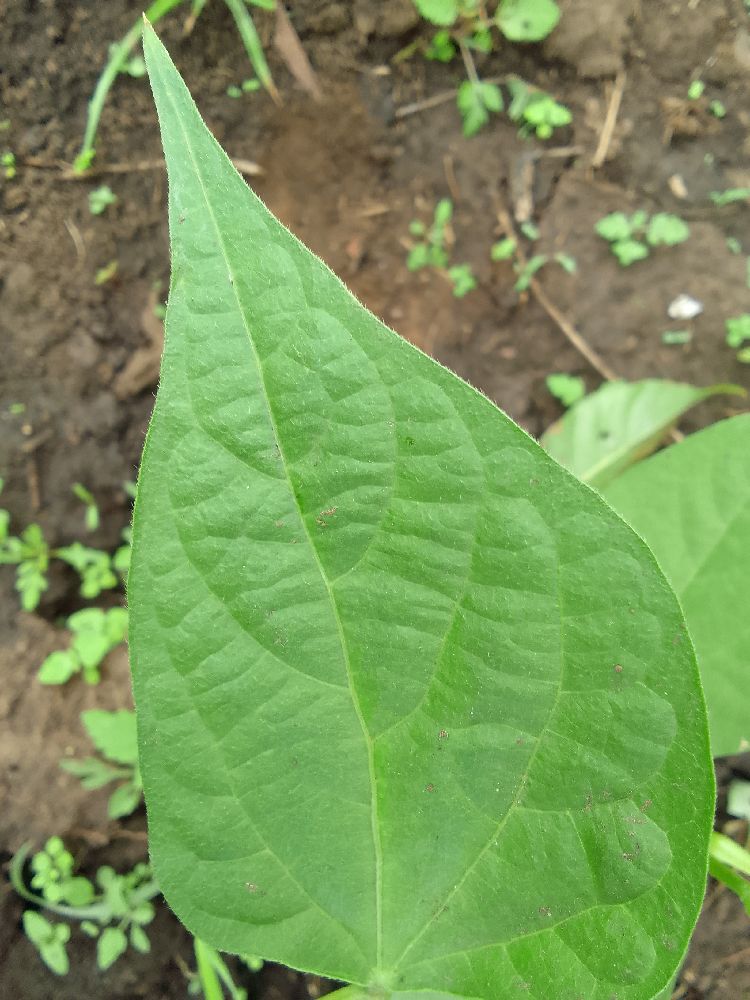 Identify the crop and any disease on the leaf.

common bean, healthy
